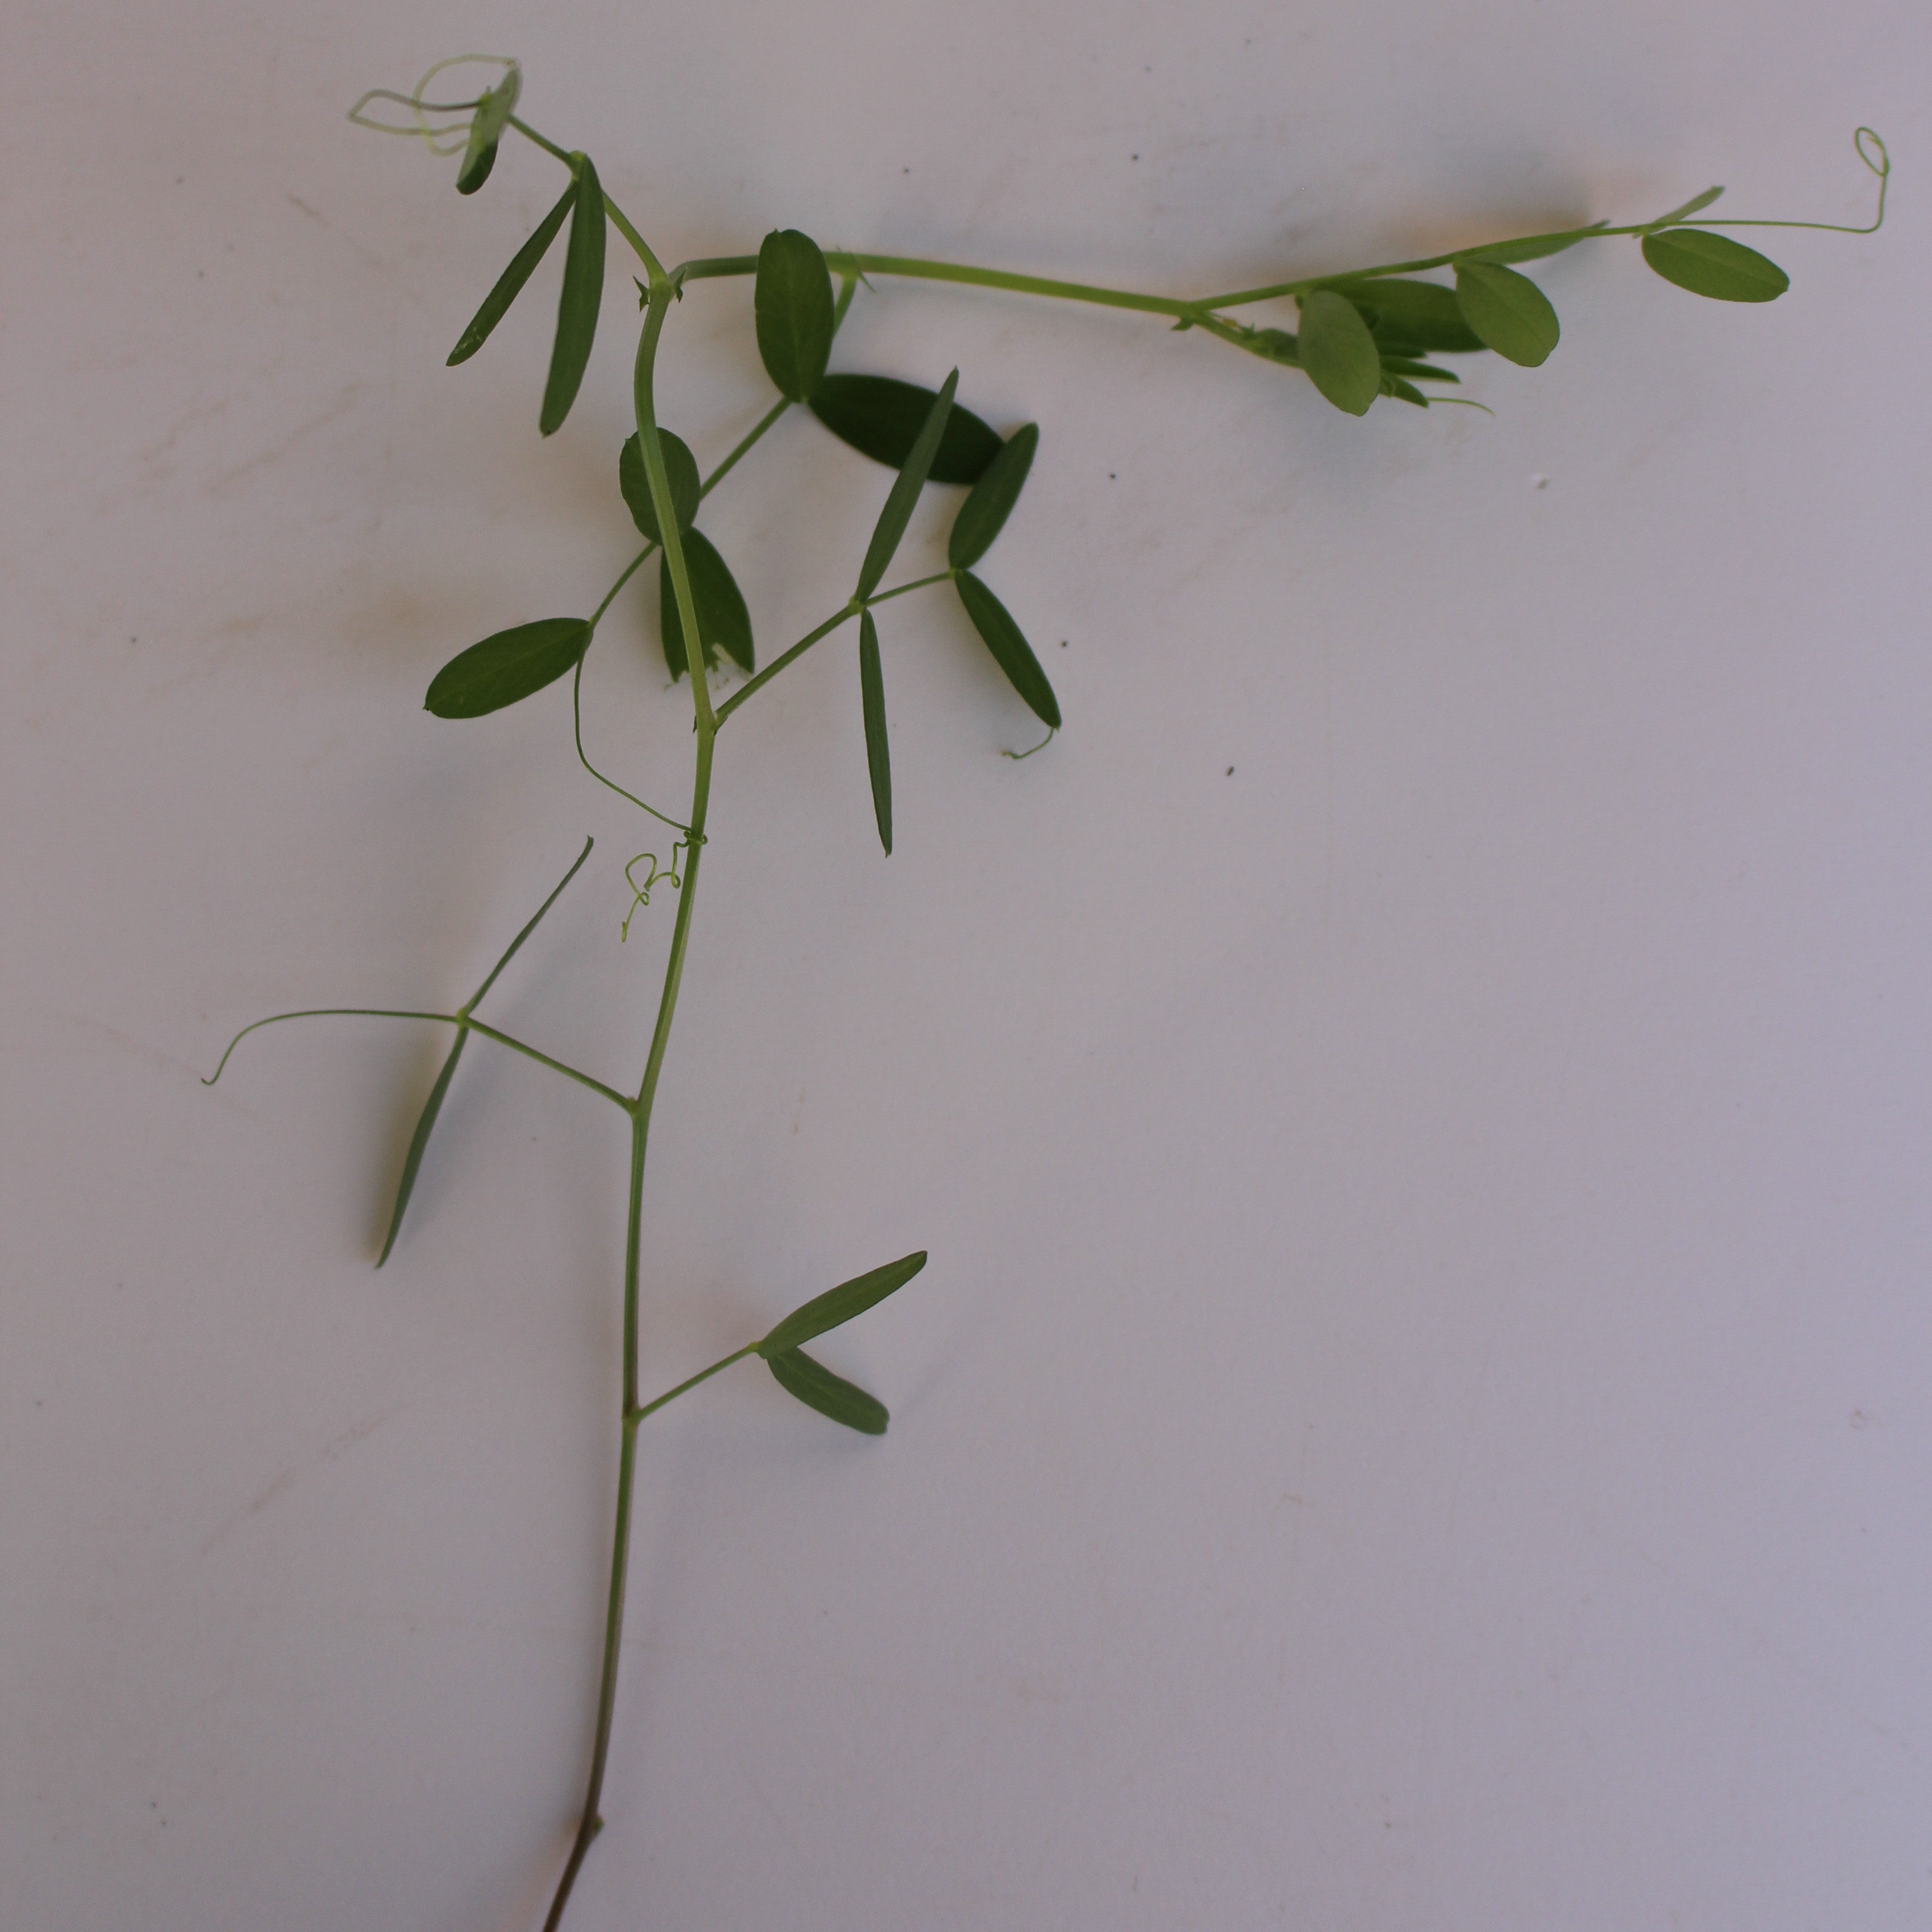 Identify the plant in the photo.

Vicia sativa
